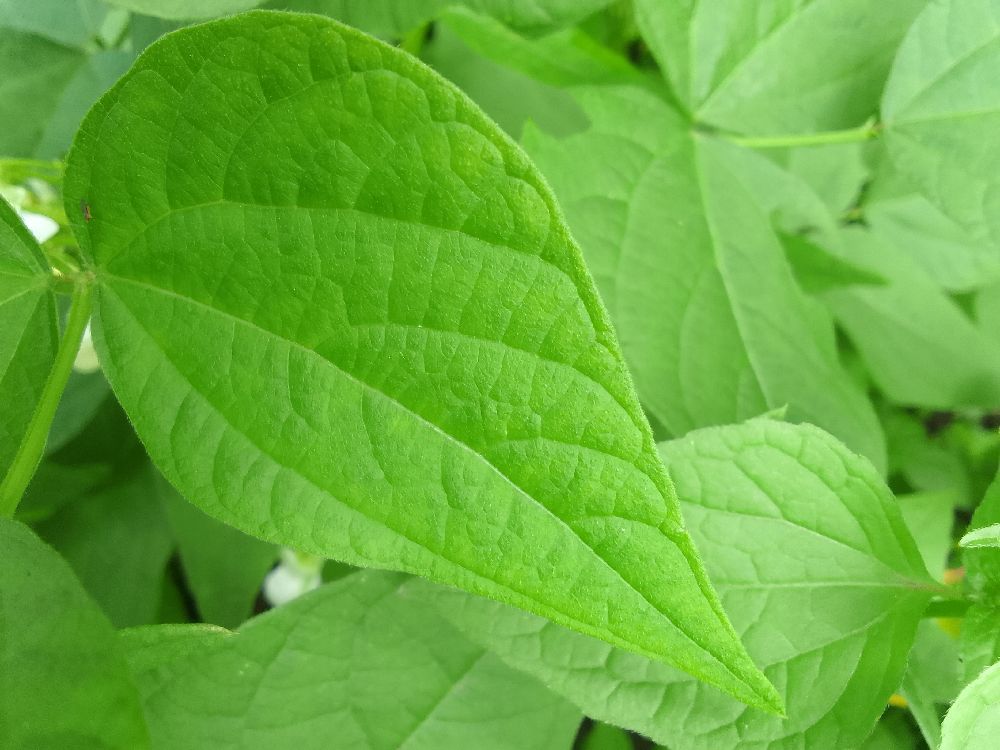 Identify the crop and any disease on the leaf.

common bean, healthy
